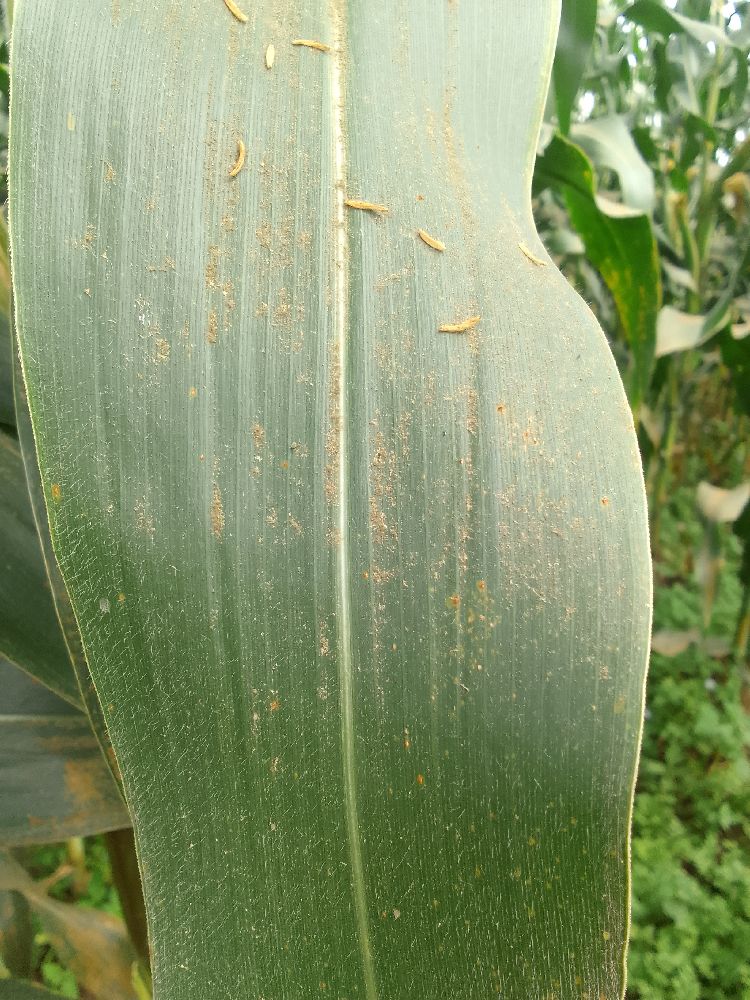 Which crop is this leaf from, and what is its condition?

maize, healthy
